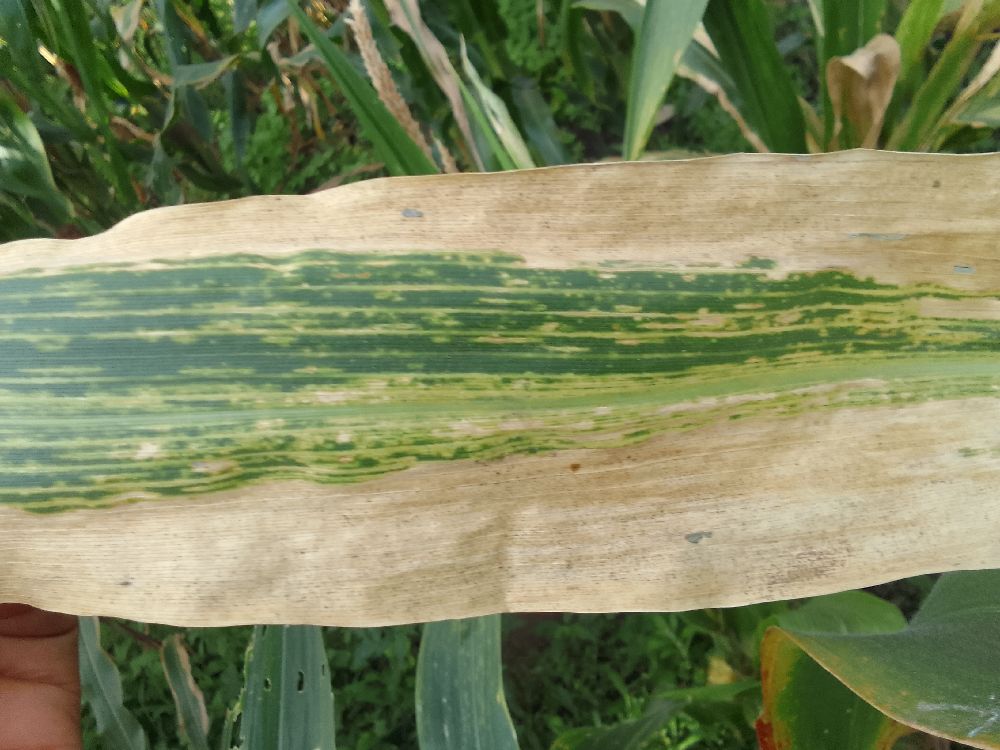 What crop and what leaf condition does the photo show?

maize, maize lethal necrosis
